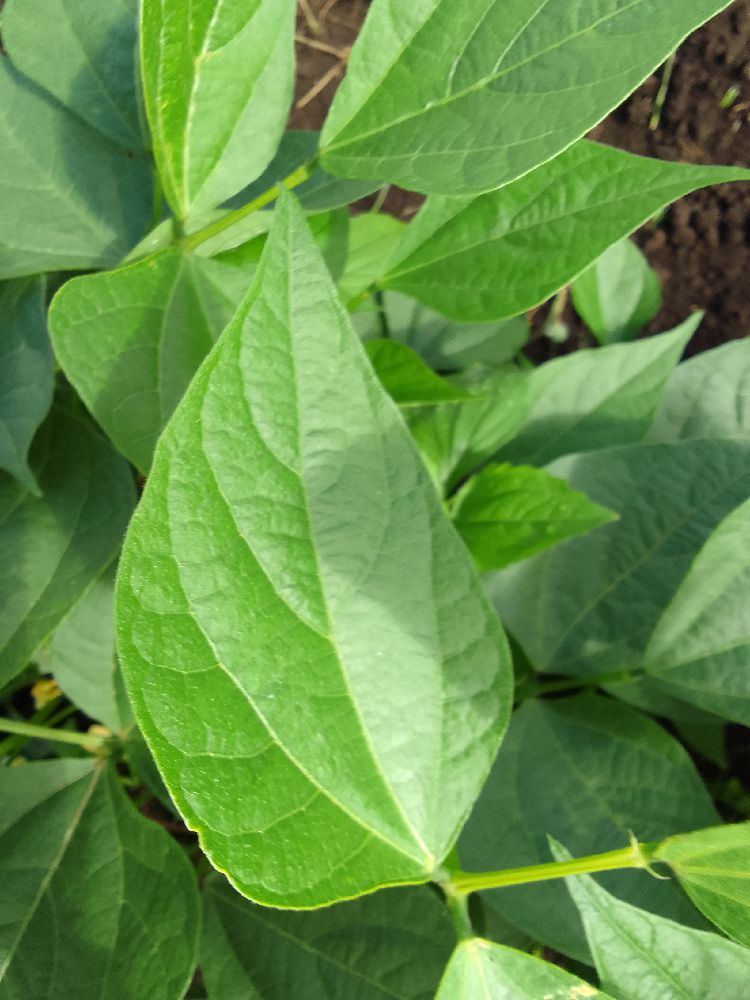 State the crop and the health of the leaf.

common bean, healthy
